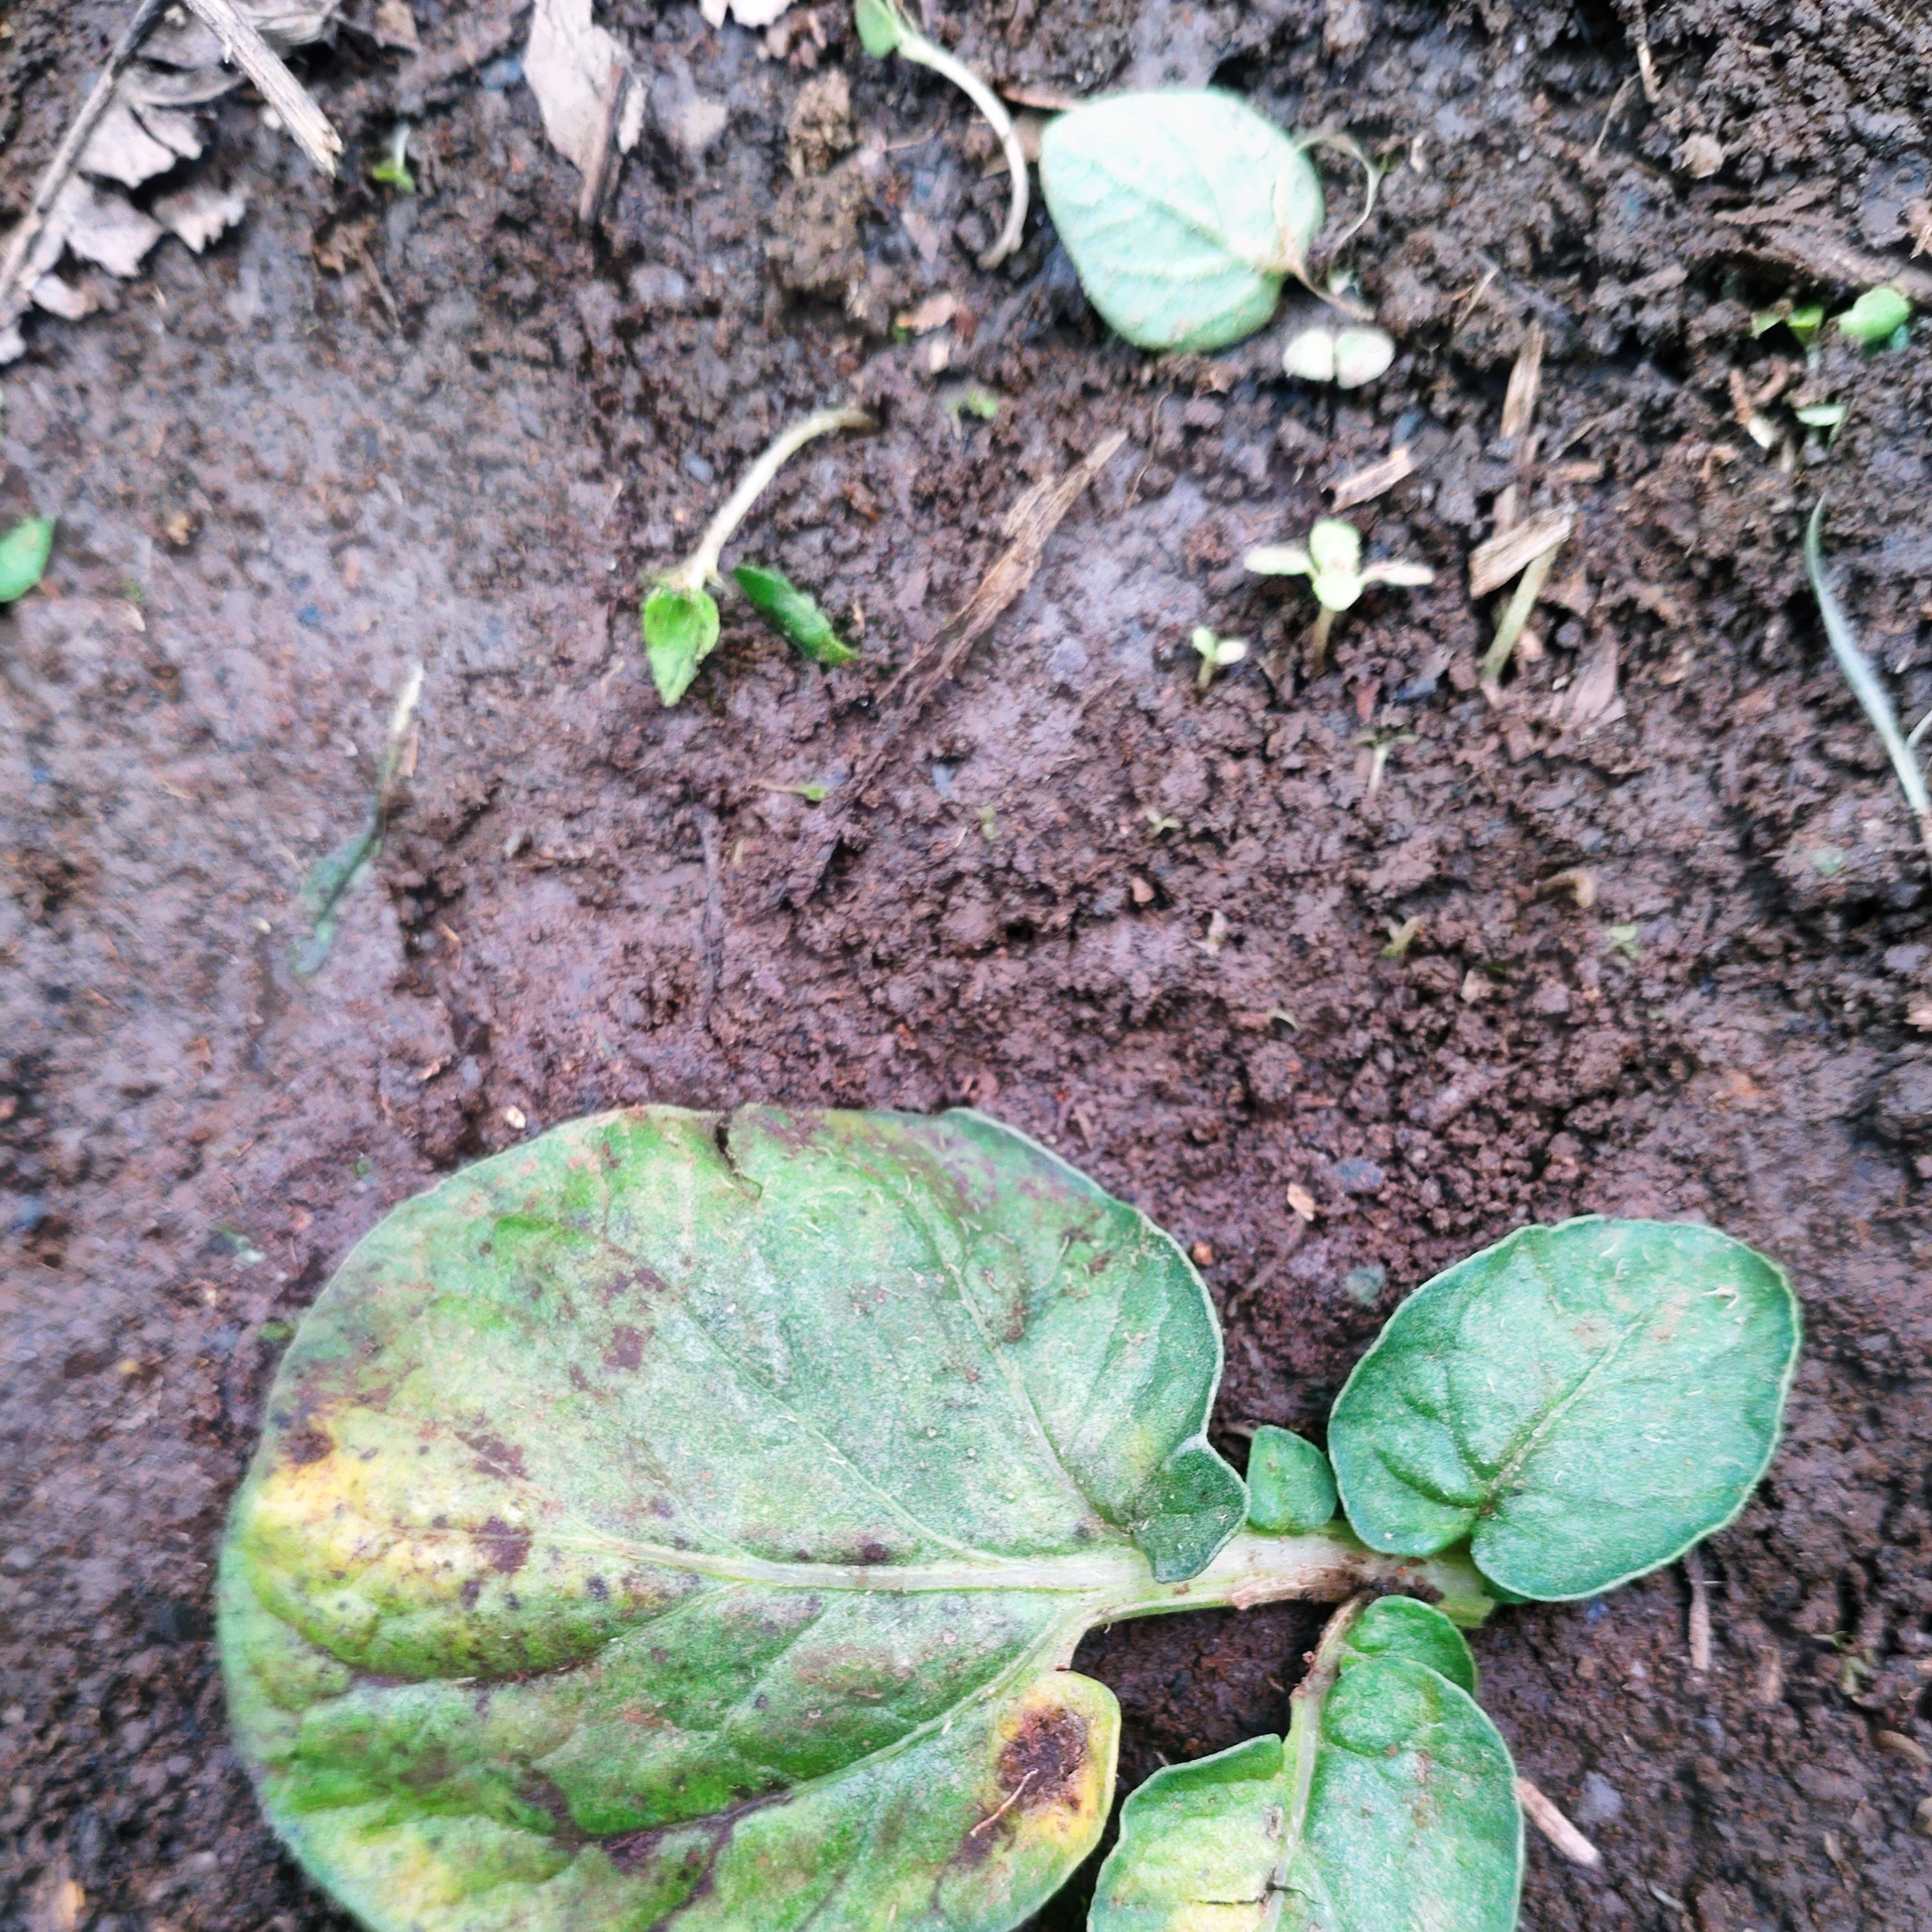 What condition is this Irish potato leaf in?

late blight
